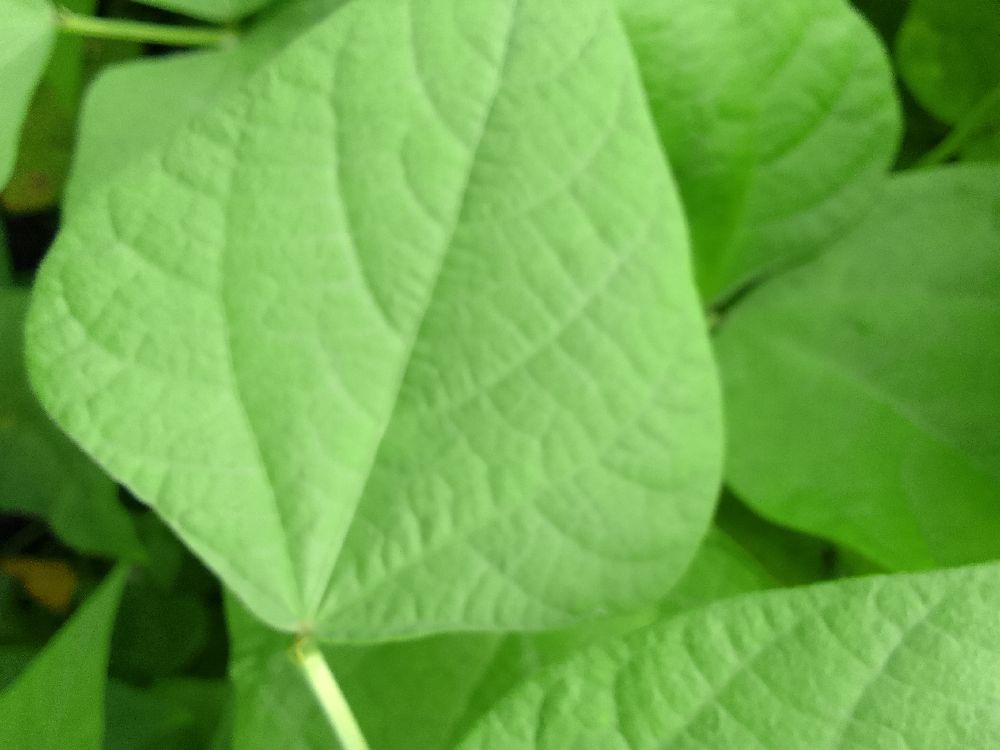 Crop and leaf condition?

common bean, healthy
